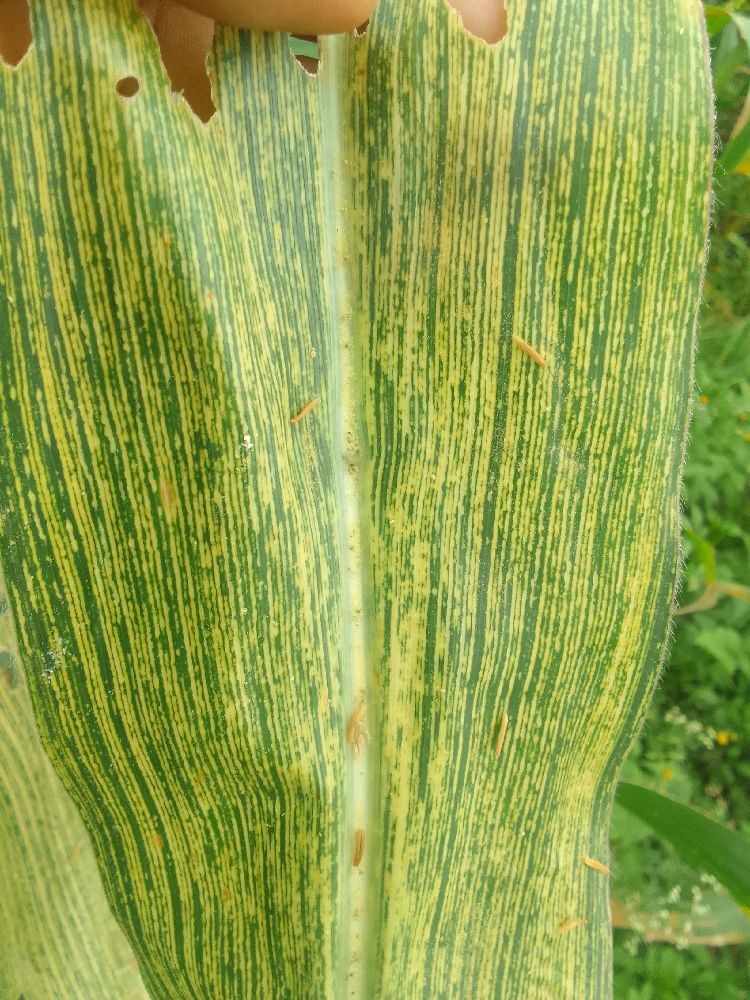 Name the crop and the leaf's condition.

maize, maize streak virus
